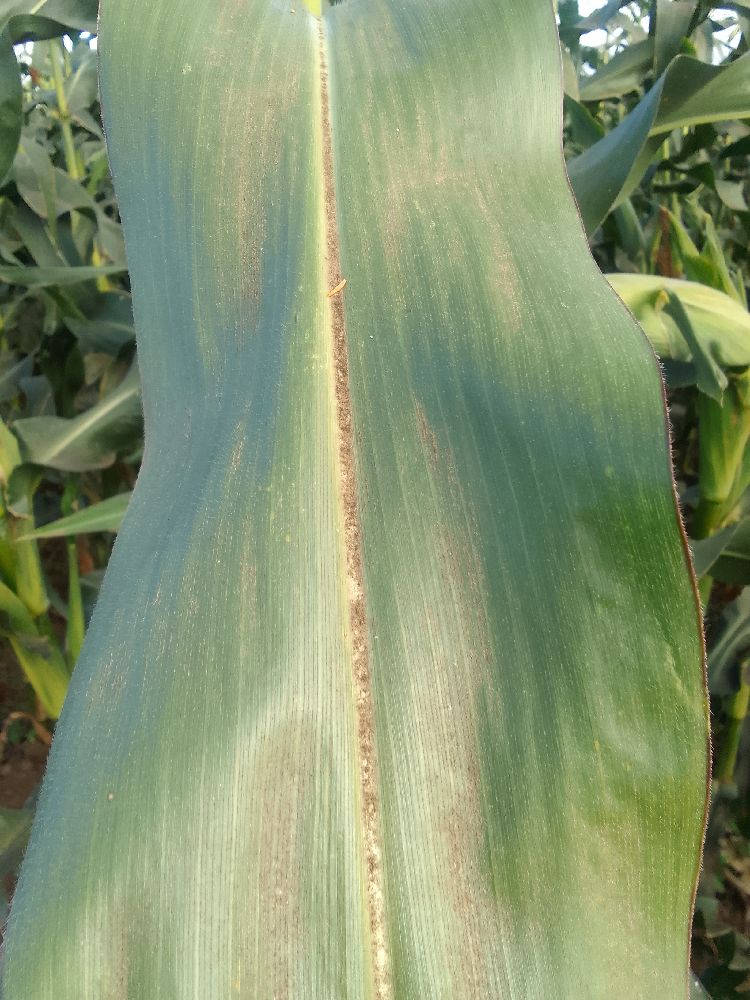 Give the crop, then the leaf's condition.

maize, healthy
